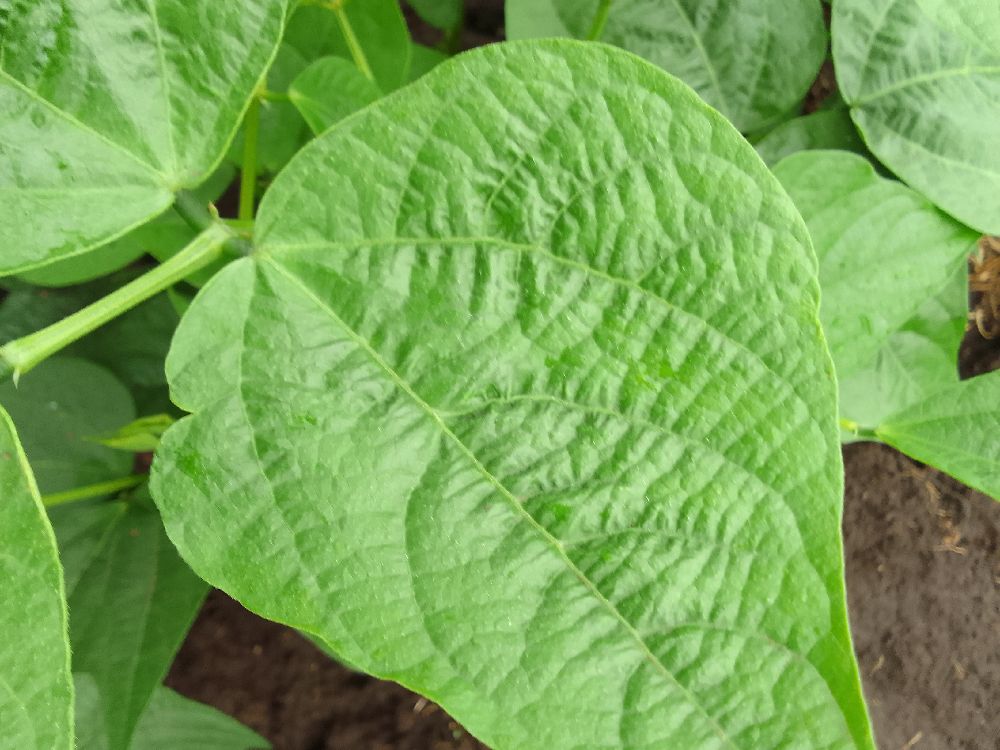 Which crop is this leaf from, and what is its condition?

common bean, healthy
